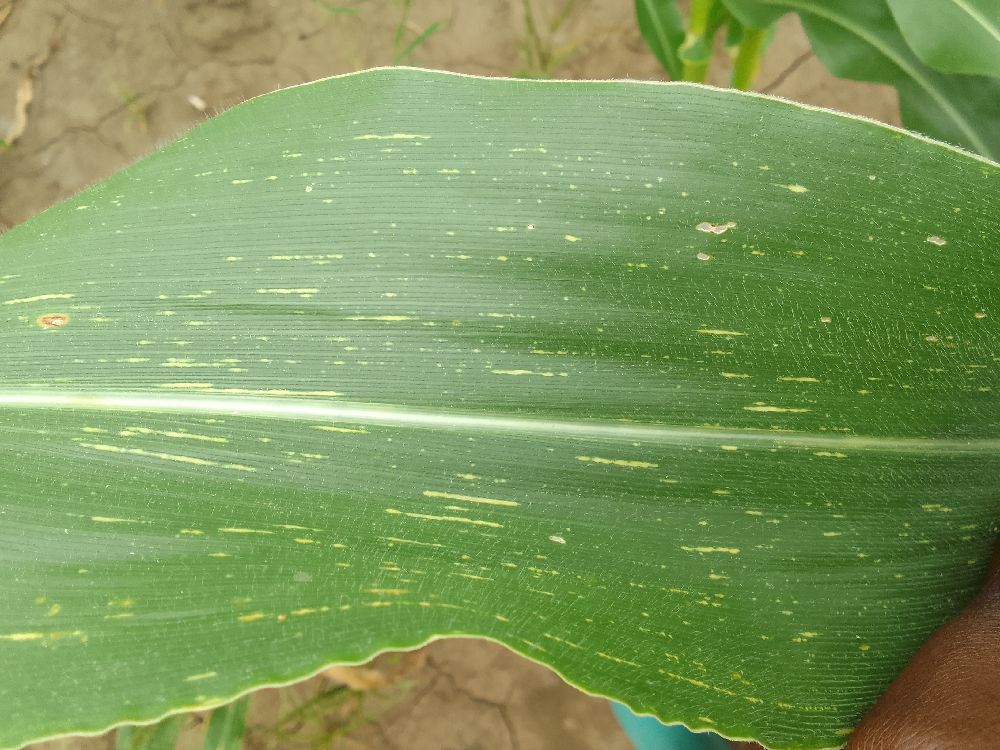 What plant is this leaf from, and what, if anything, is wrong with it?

maize, maize streak virus
